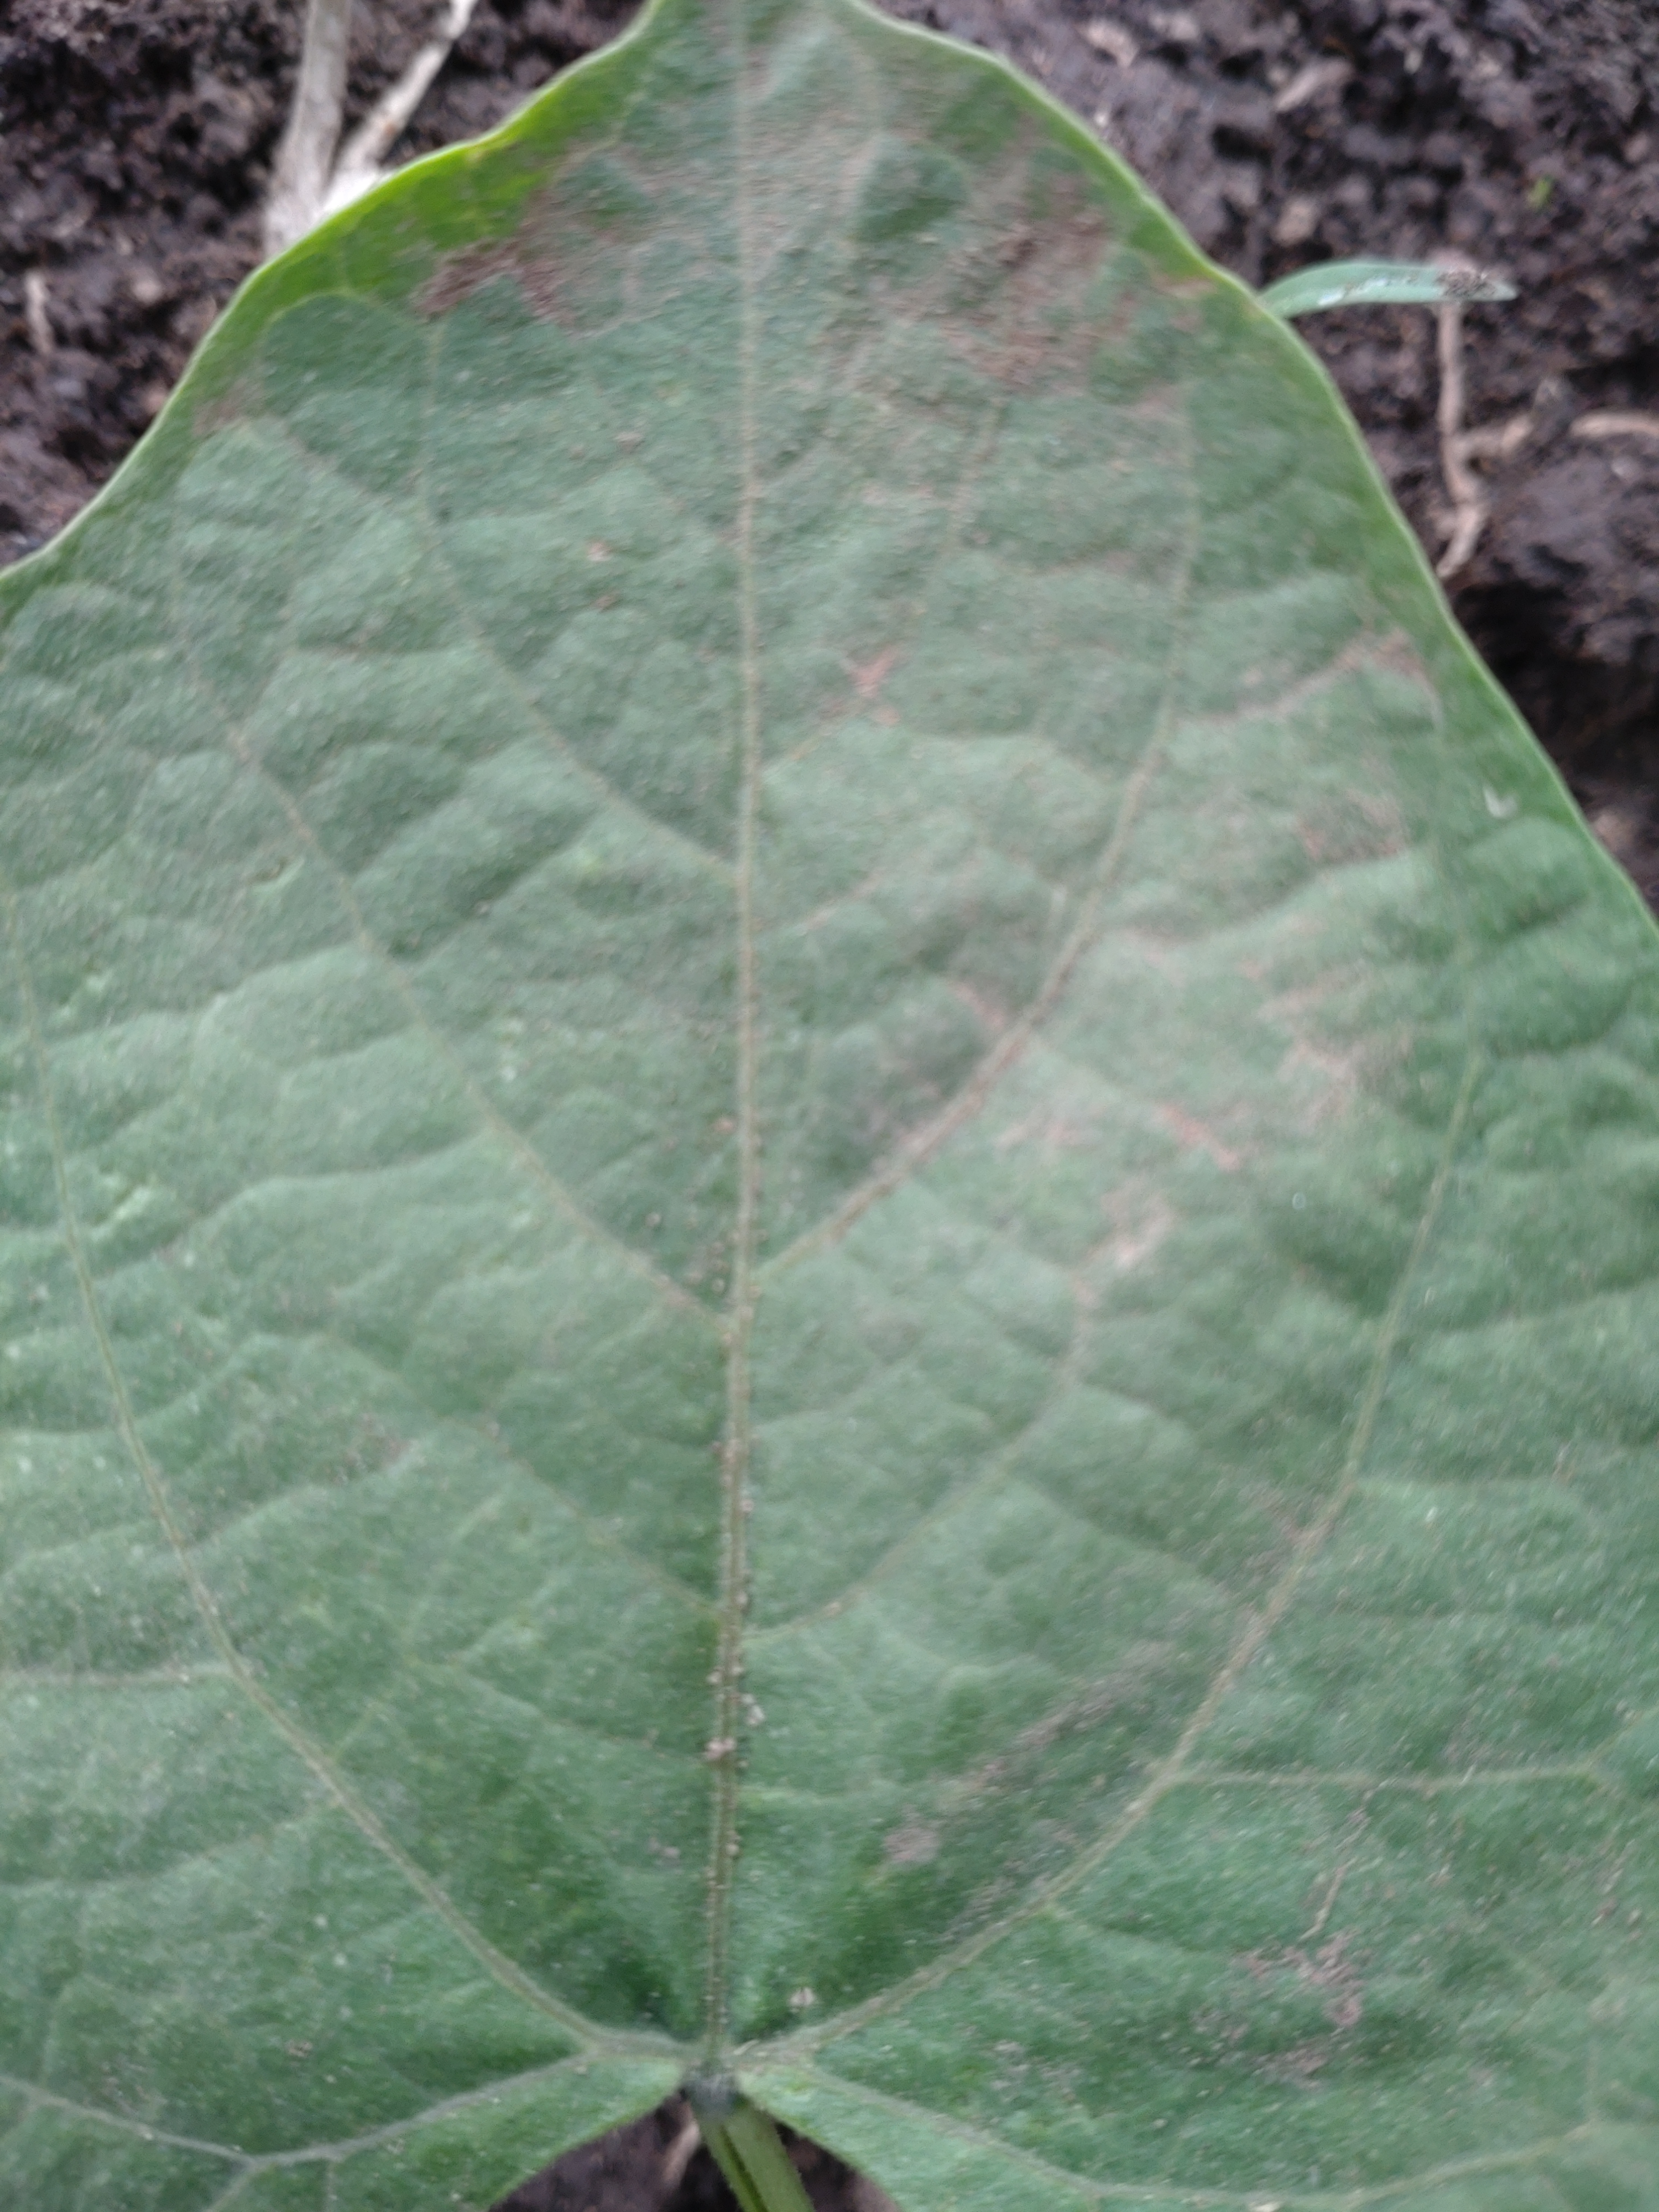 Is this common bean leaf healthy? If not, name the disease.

healthy
